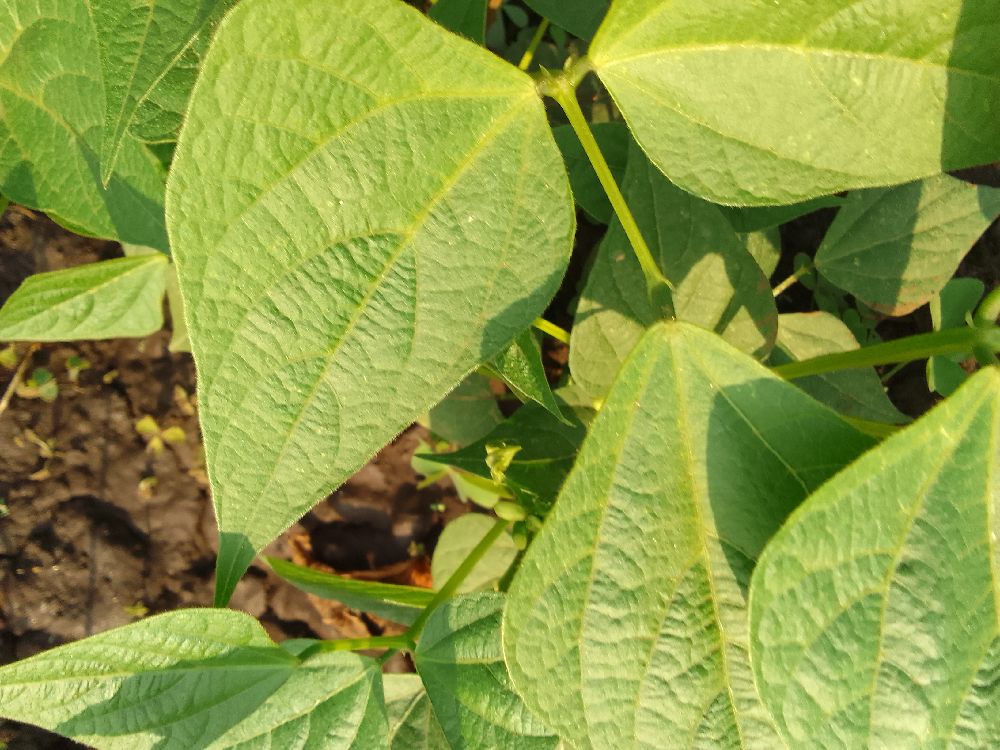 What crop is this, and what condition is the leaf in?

common bean, healthy
